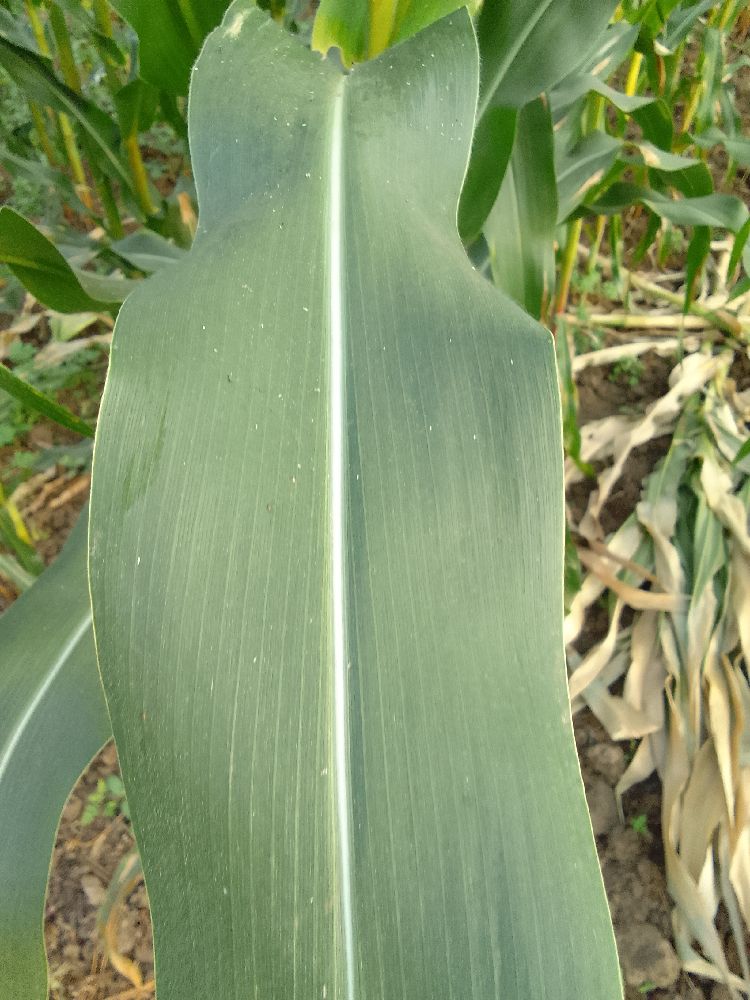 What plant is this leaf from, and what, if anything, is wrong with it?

maize, healthy
